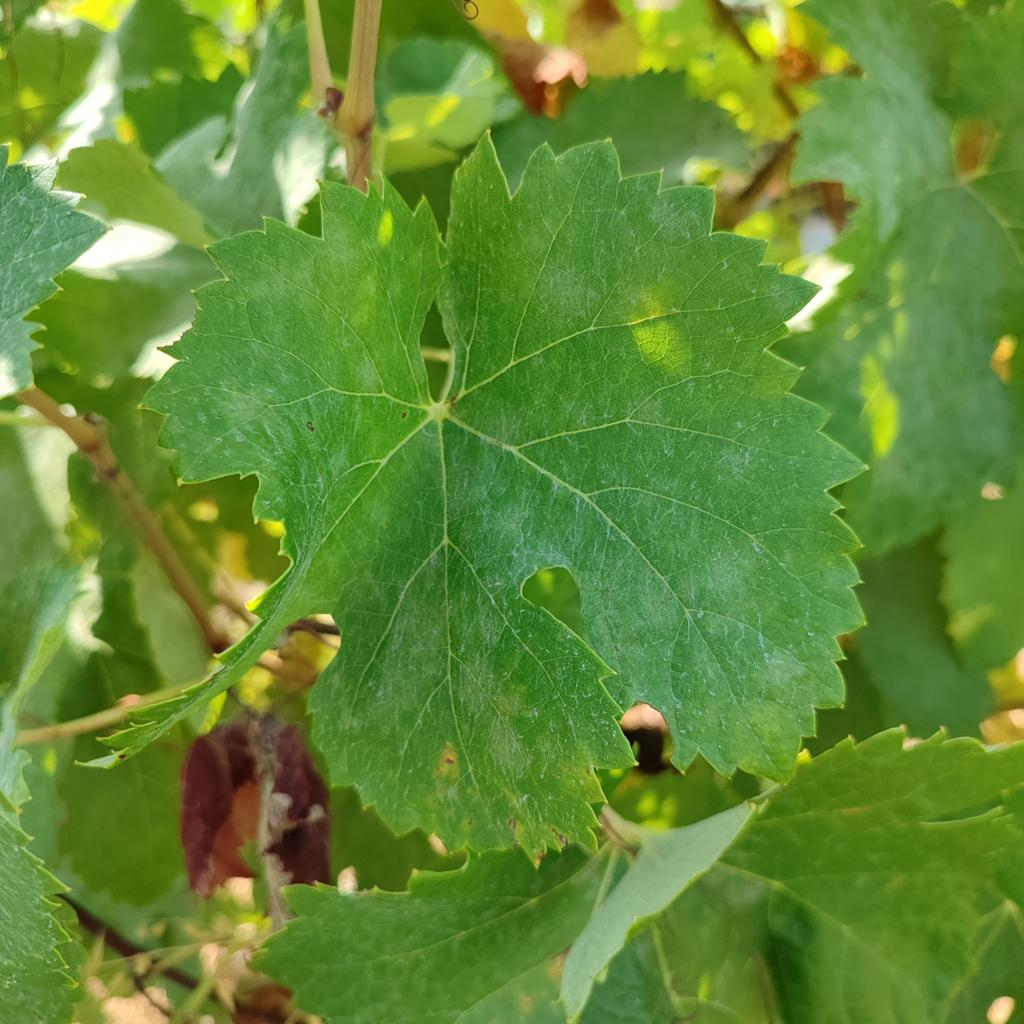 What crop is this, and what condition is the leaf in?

grapevine, powdery mildew
